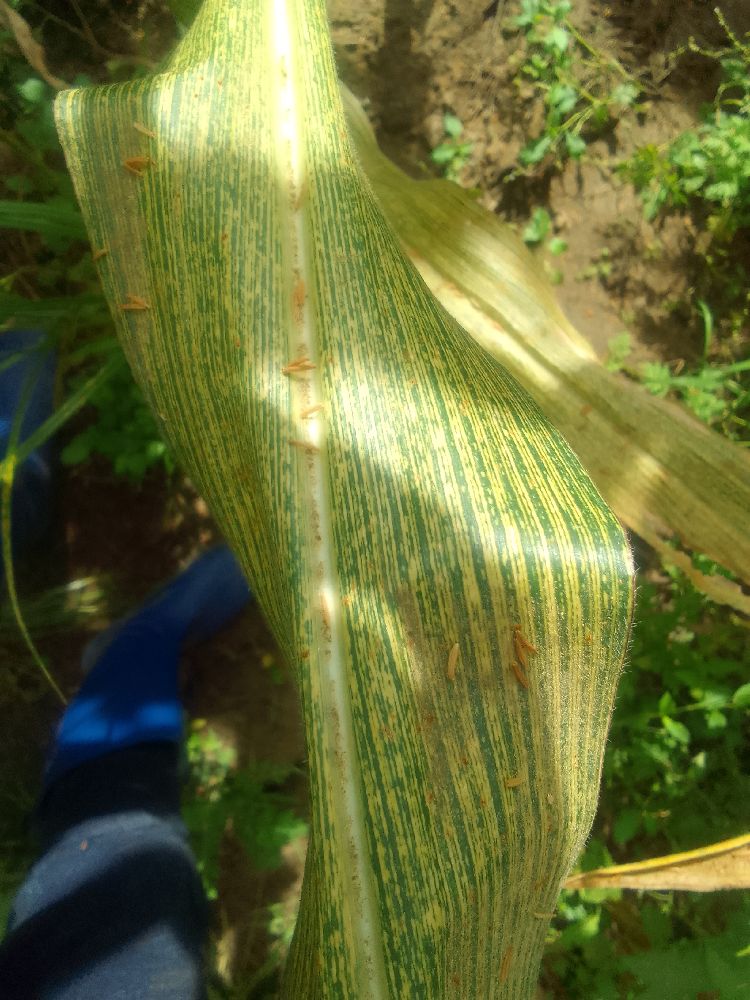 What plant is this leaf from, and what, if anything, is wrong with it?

maize, maize streak virus
